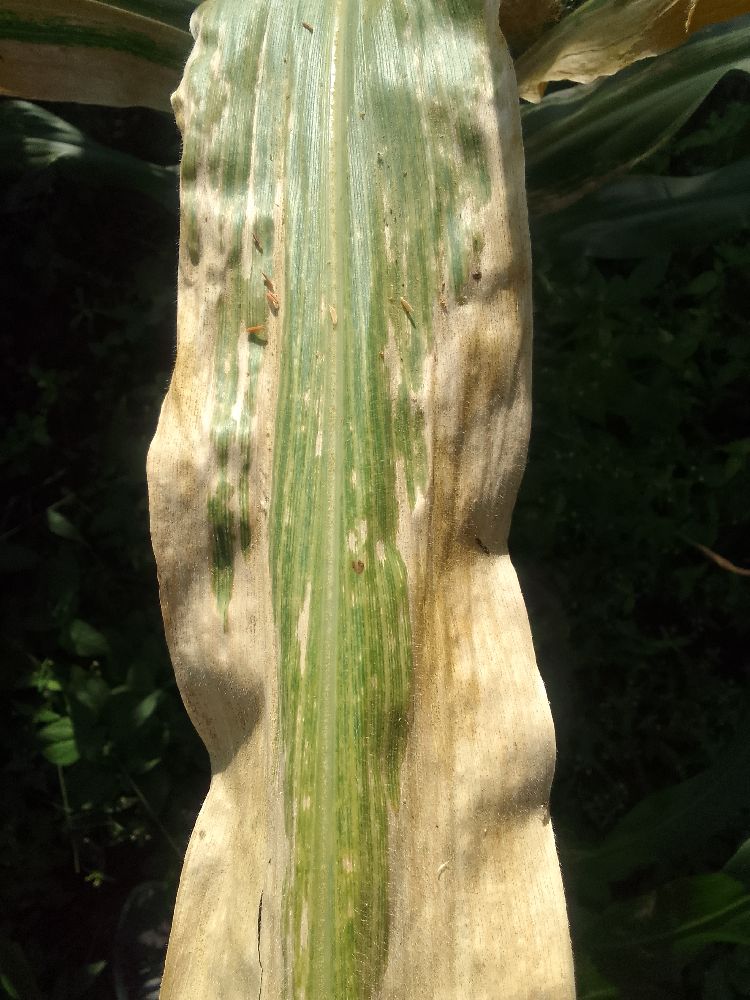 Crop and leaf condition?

maize, maize lethal necrosis
